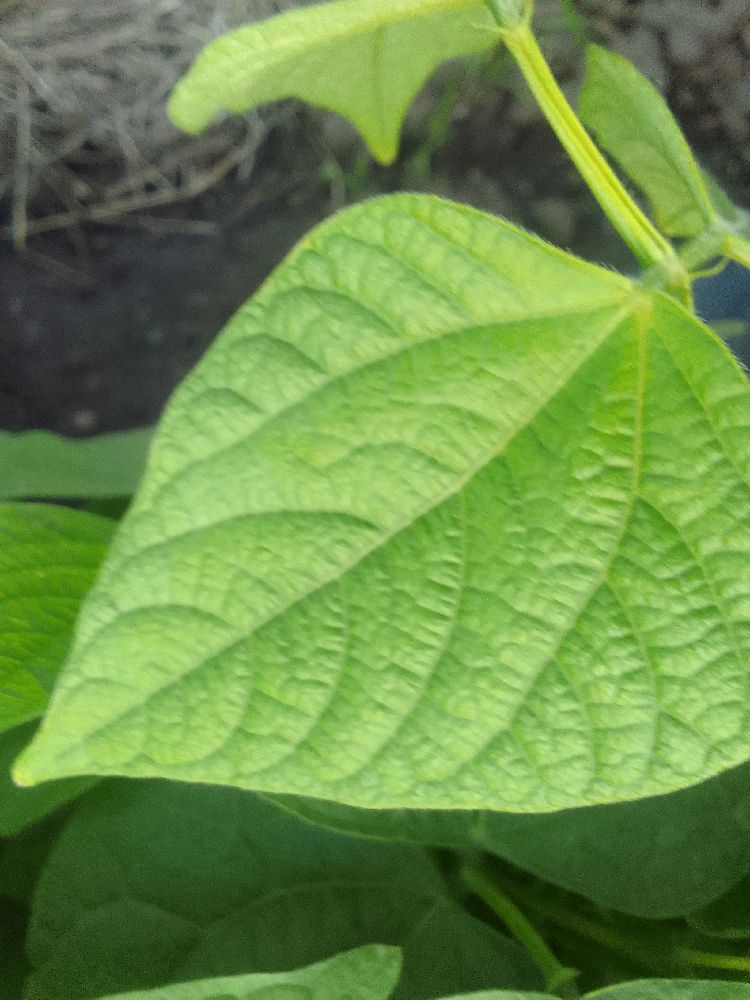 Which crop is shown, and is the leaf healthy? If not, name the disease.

common bean, healthy
